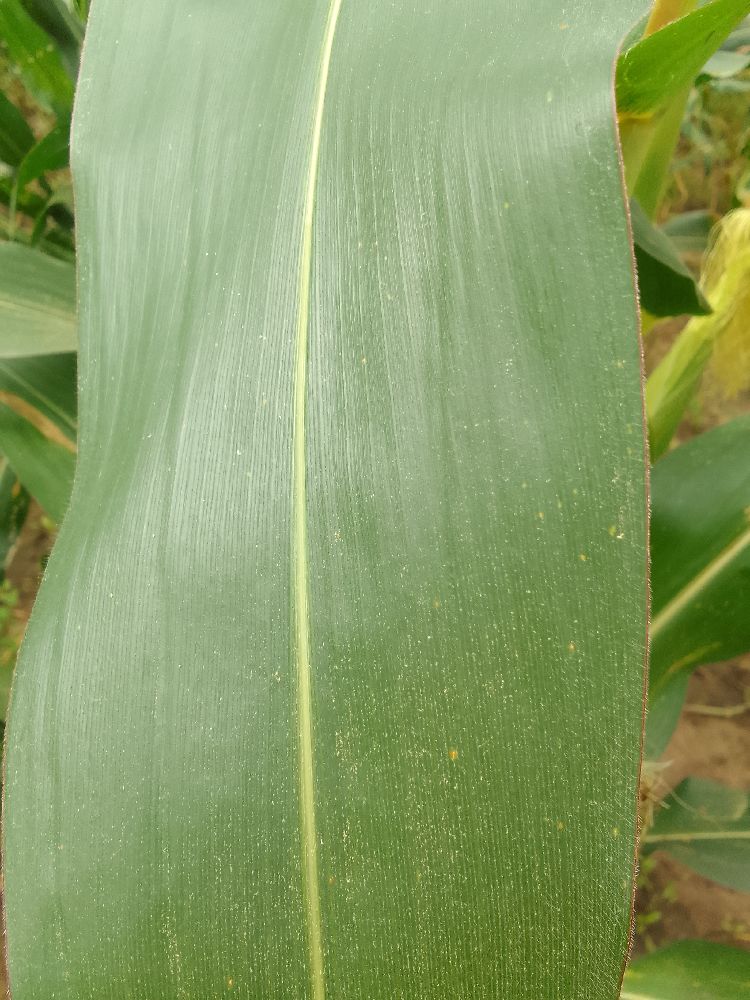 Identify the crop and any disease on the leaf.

maize, healthy
